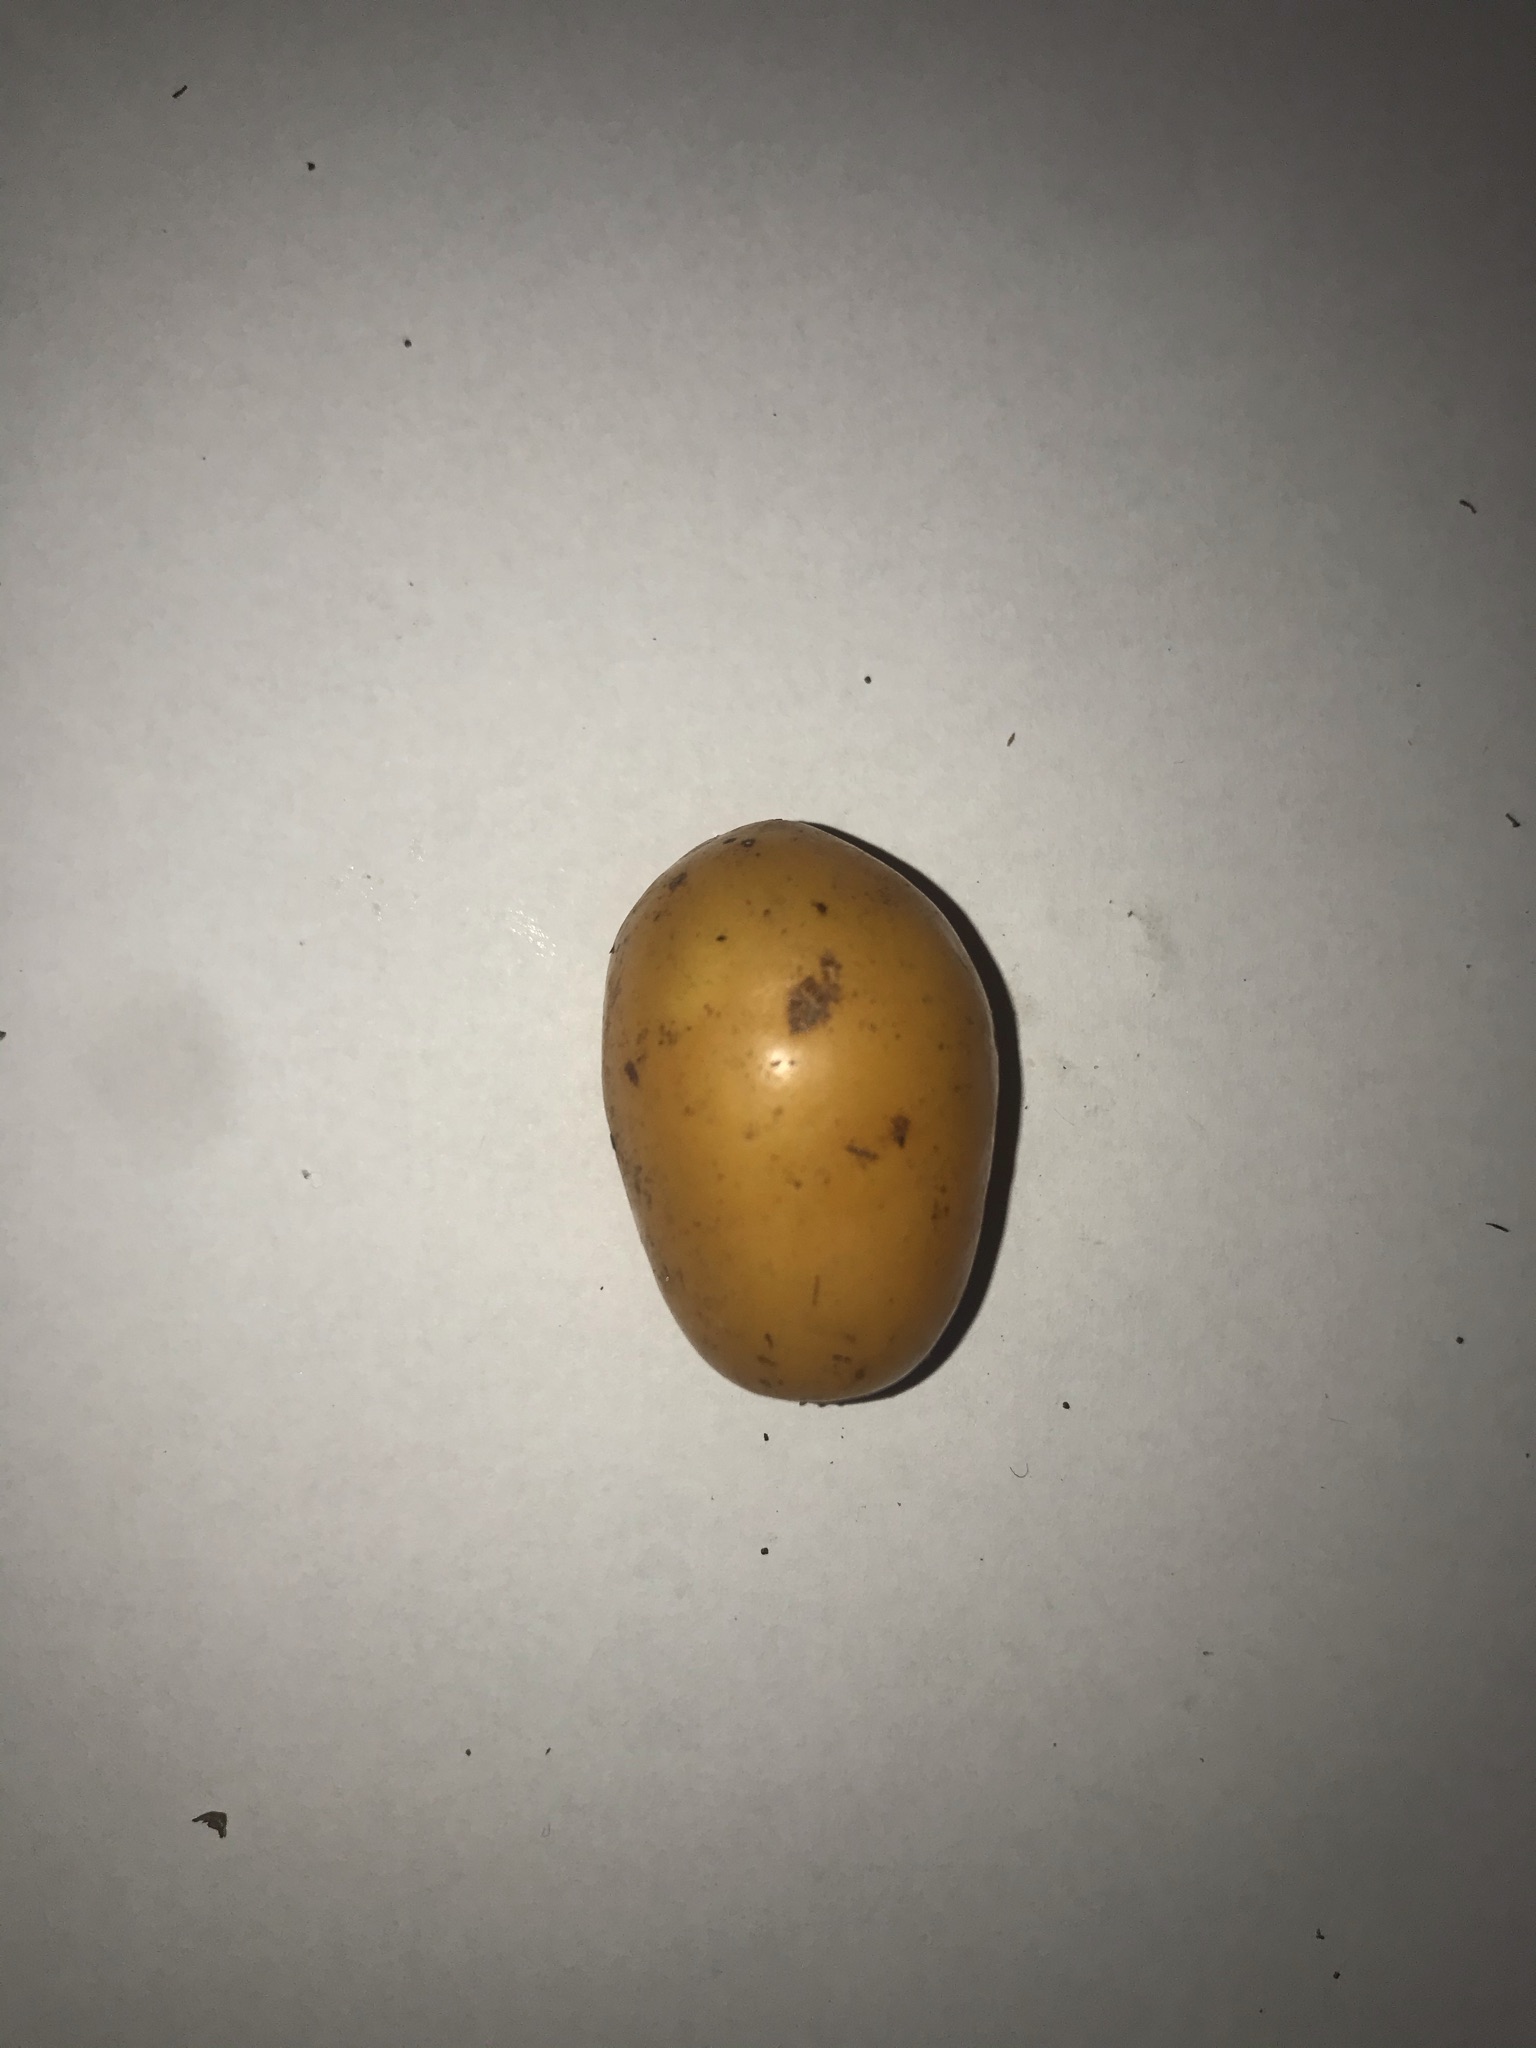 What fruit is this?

siriguela
